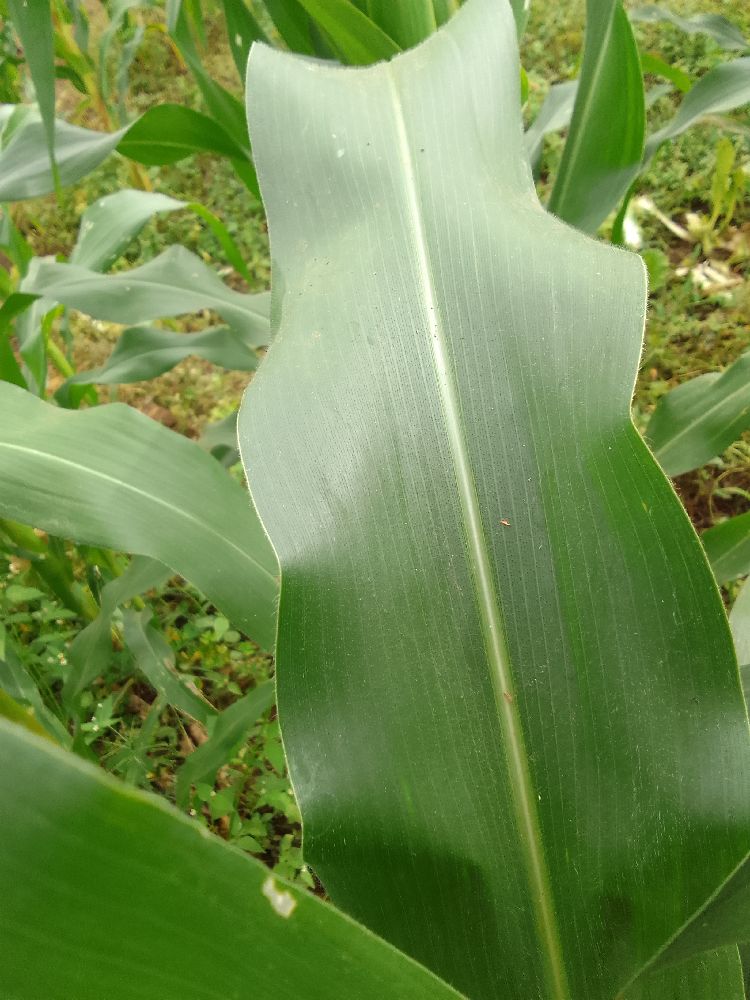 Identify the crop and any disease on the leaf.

maize, healthy
